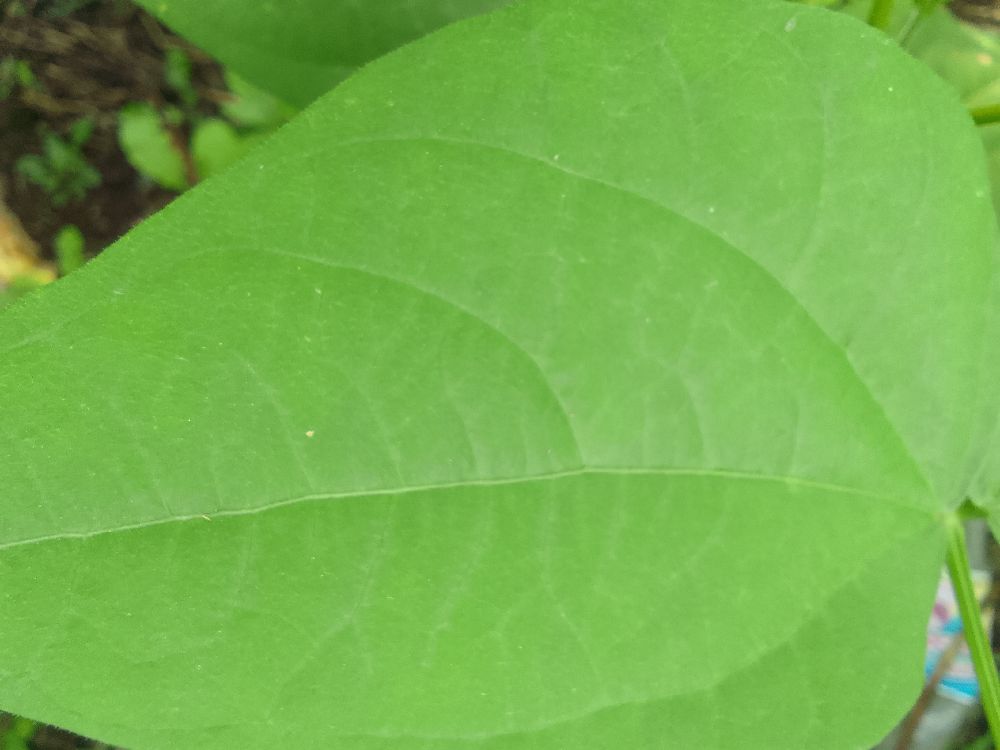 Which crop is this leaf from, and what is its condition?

common bean, healthy
